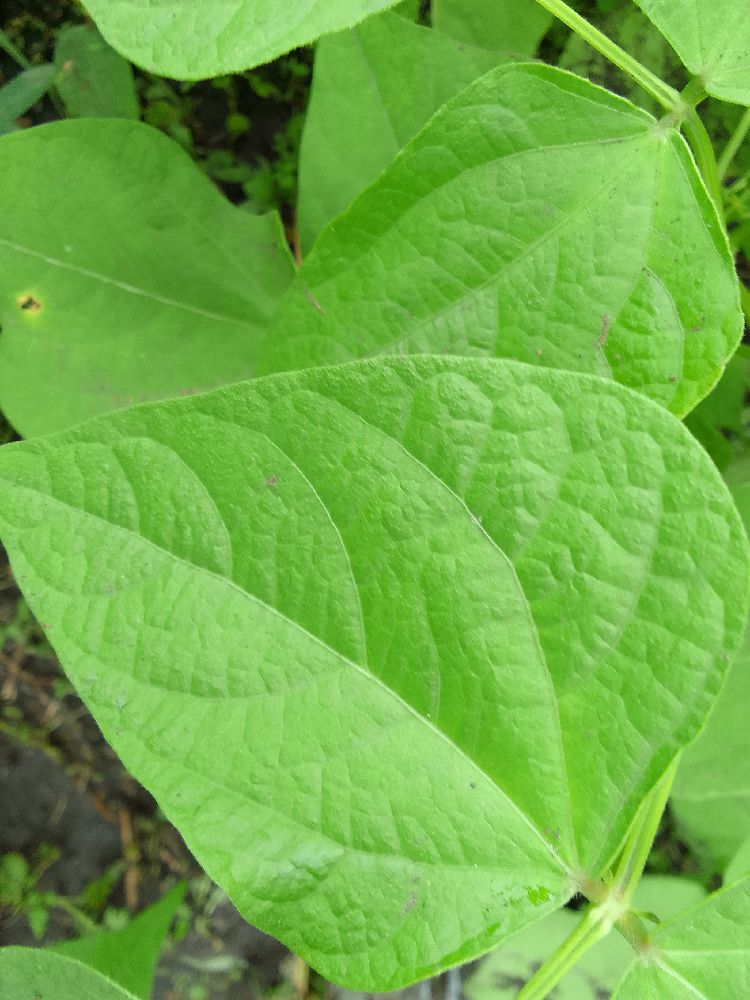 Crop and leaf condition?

common bean, healthy
